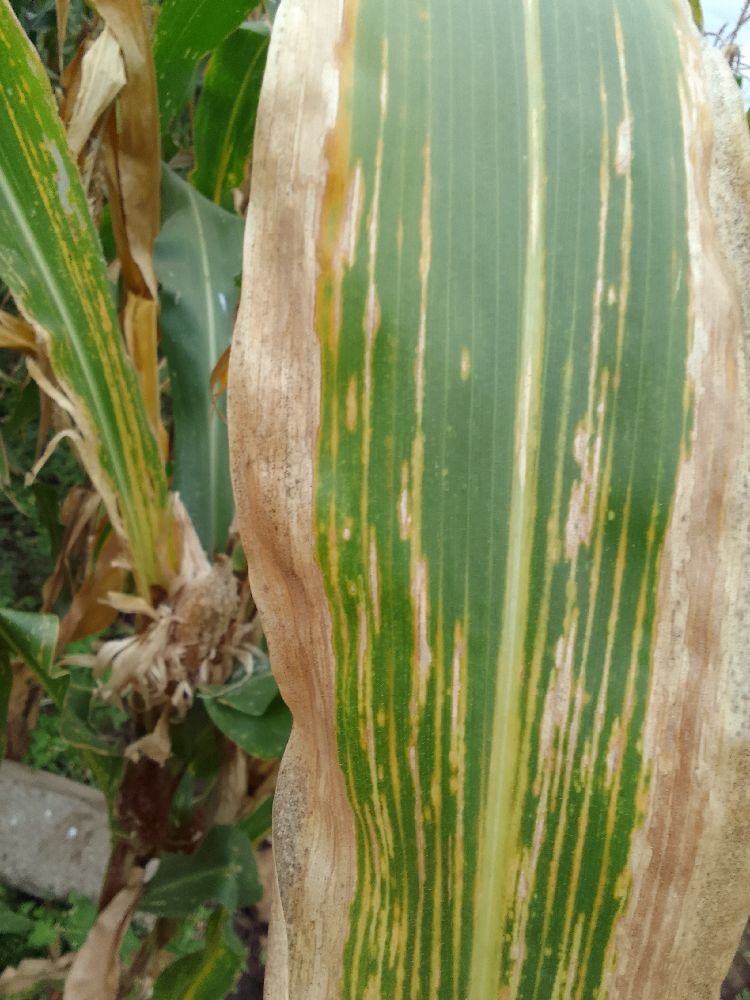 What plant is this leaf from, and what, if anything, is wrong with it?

maize, maize lethal necrosis
